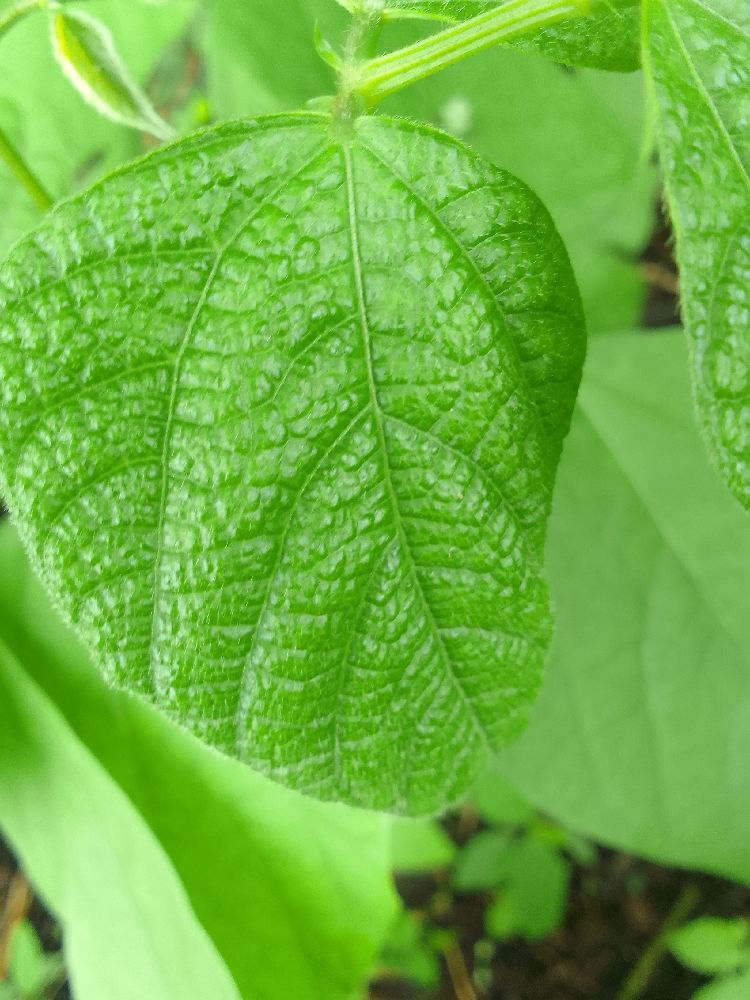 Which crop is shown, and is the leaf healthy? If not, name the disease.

common bean, healthy
